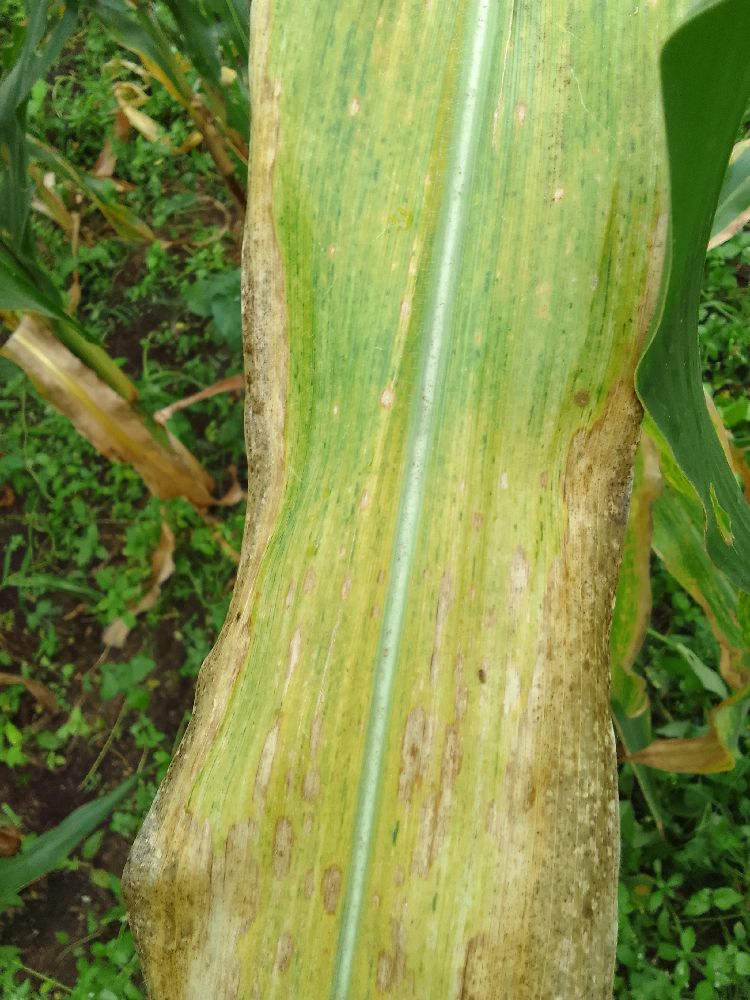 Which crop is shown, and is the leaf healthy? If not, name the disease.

maize, maize lethal necrosis
